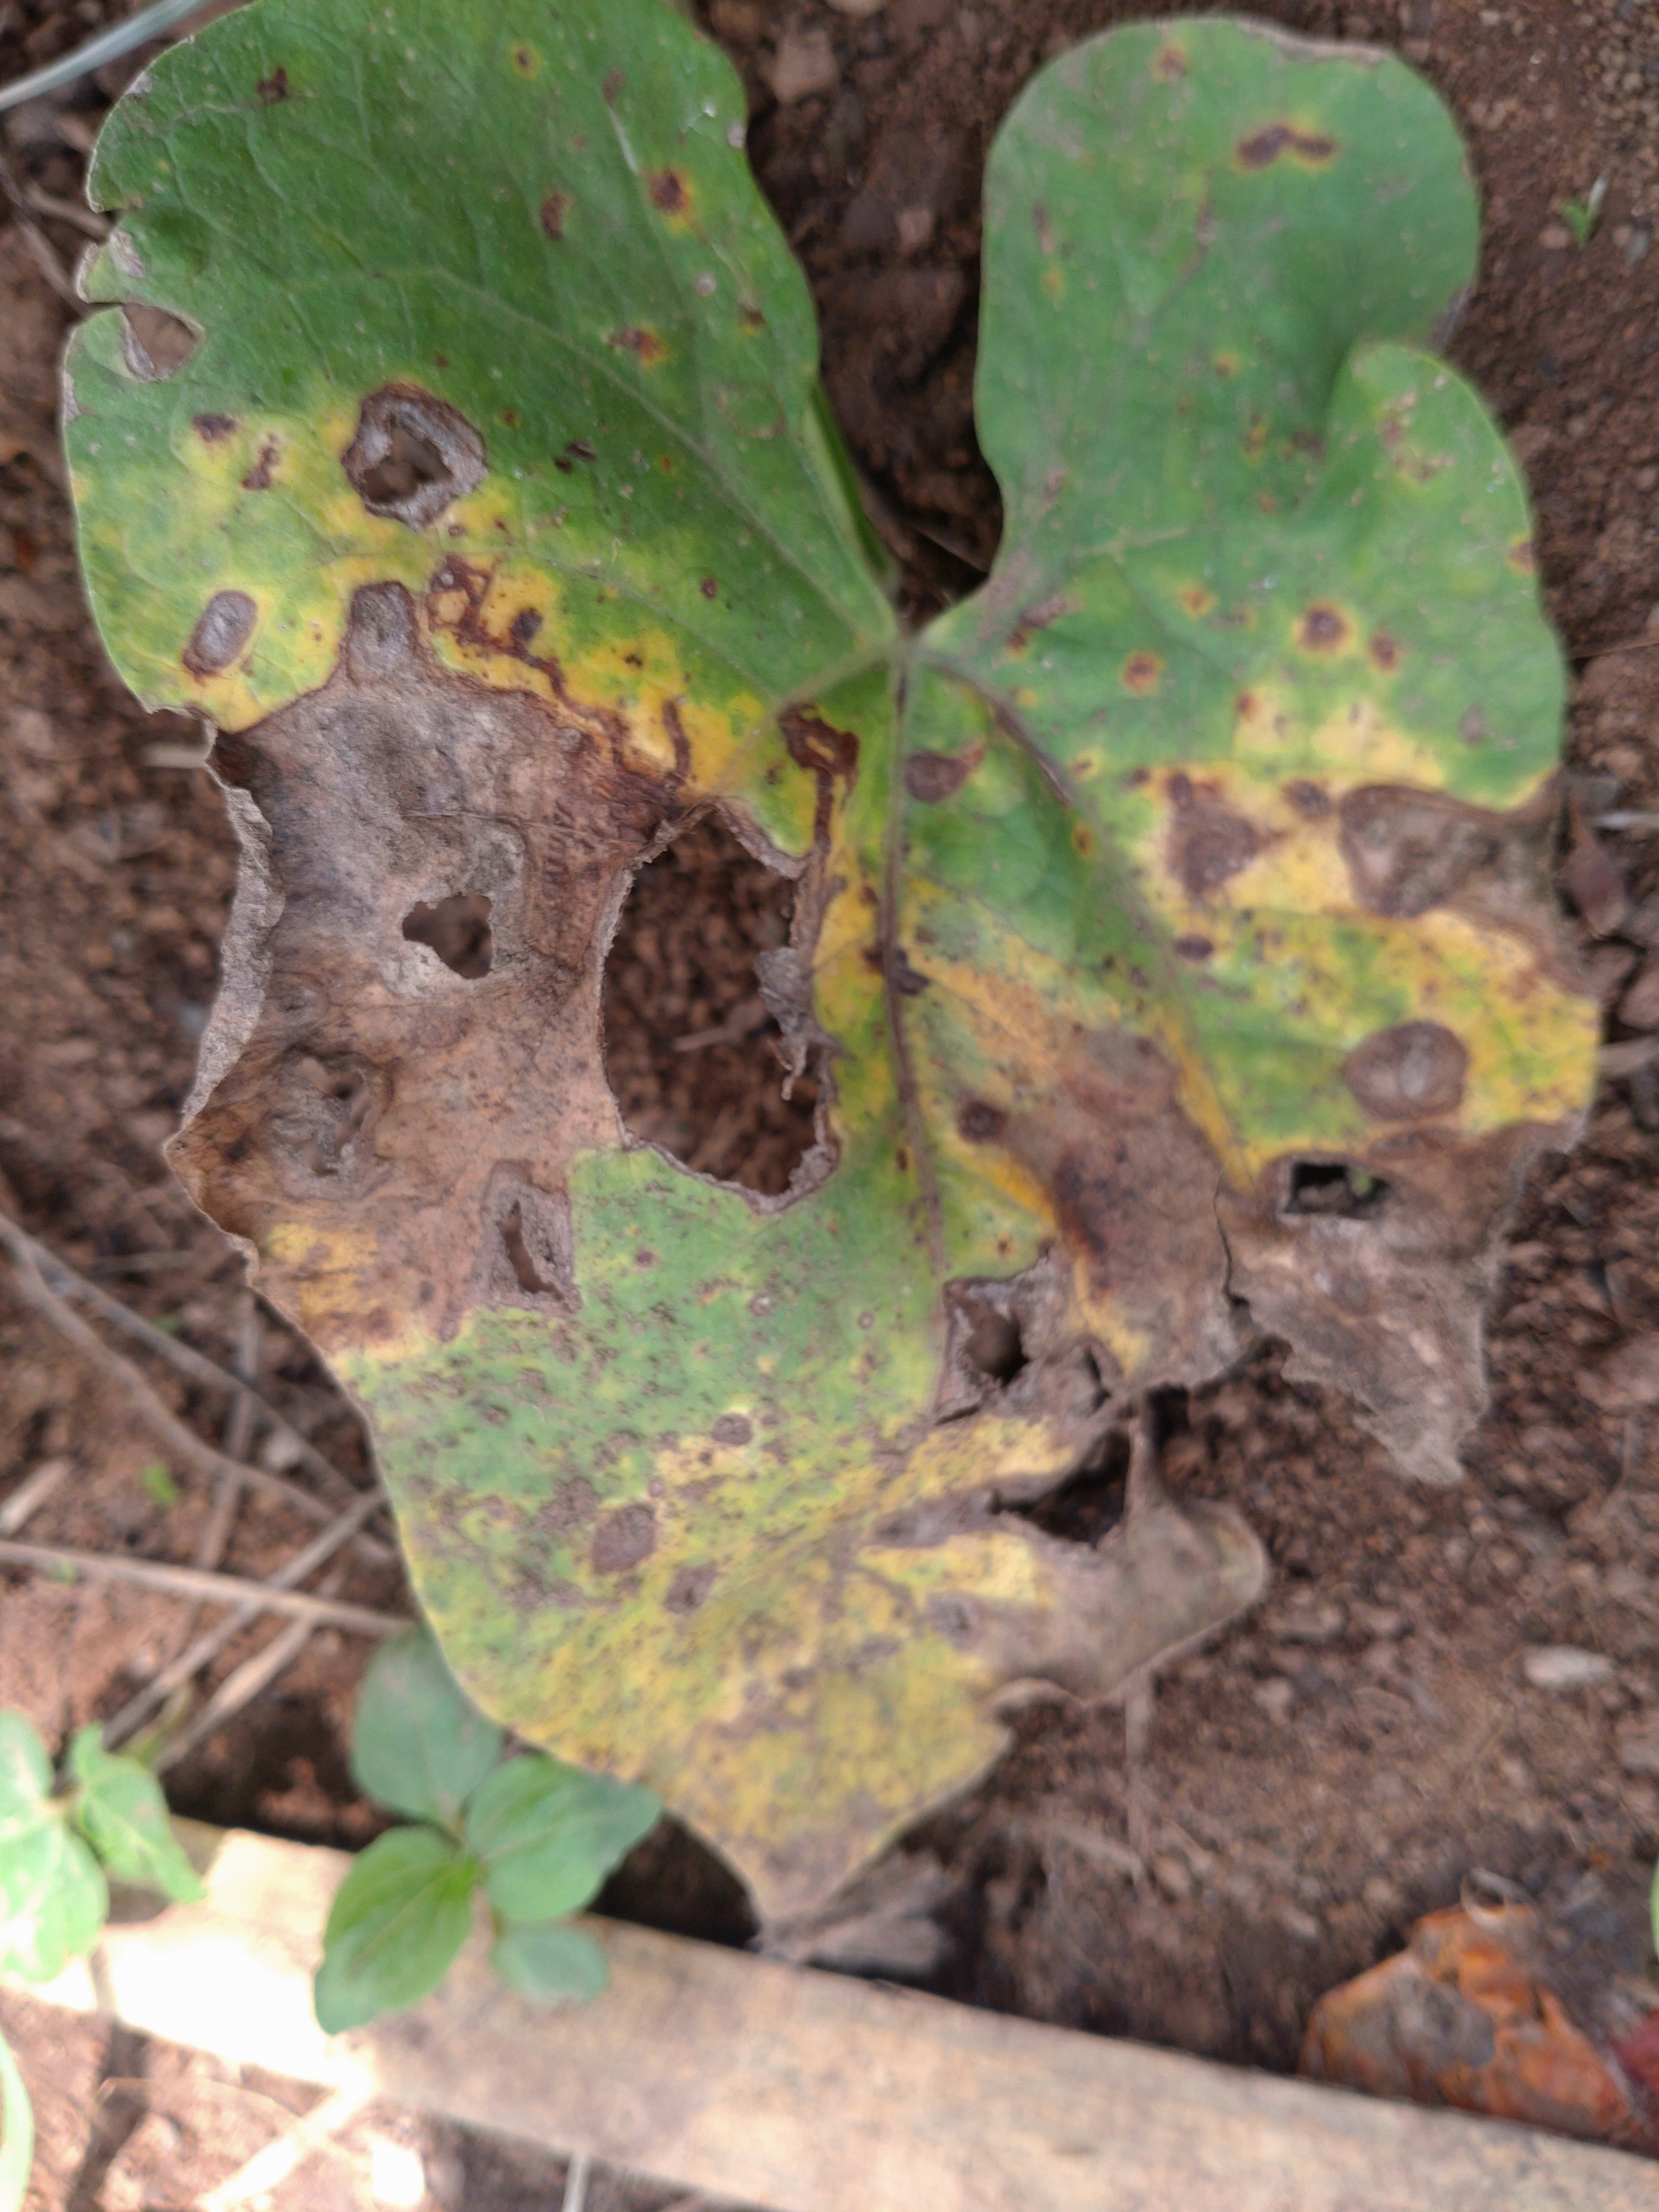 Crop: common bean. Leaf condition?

rust
